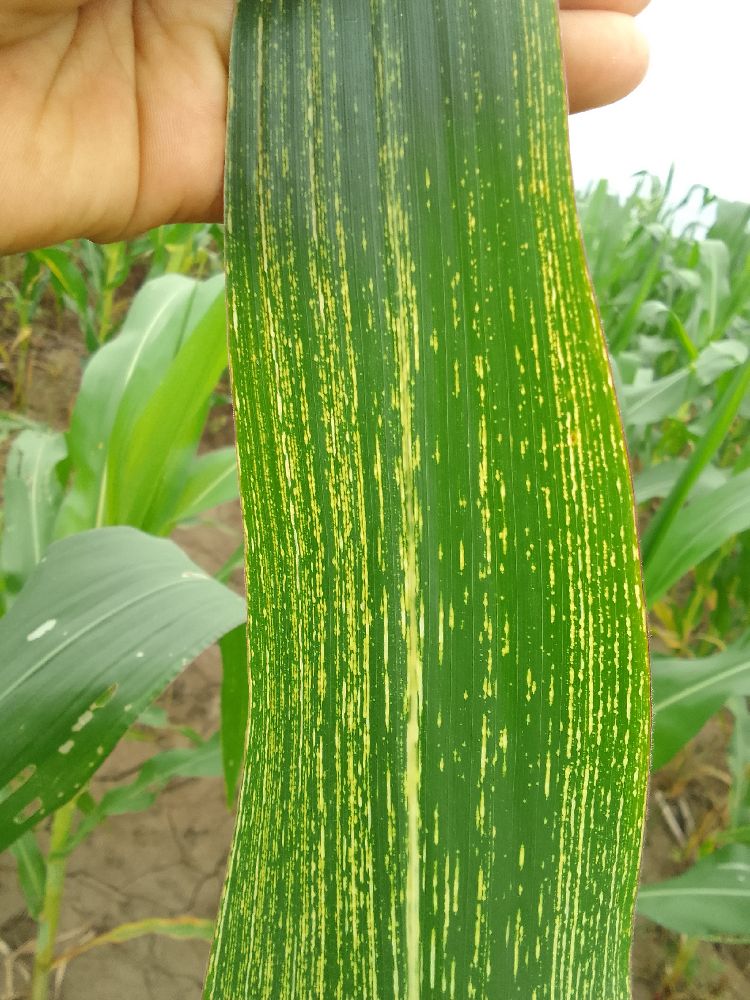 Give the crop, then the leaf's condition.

maize, maize streak virus
